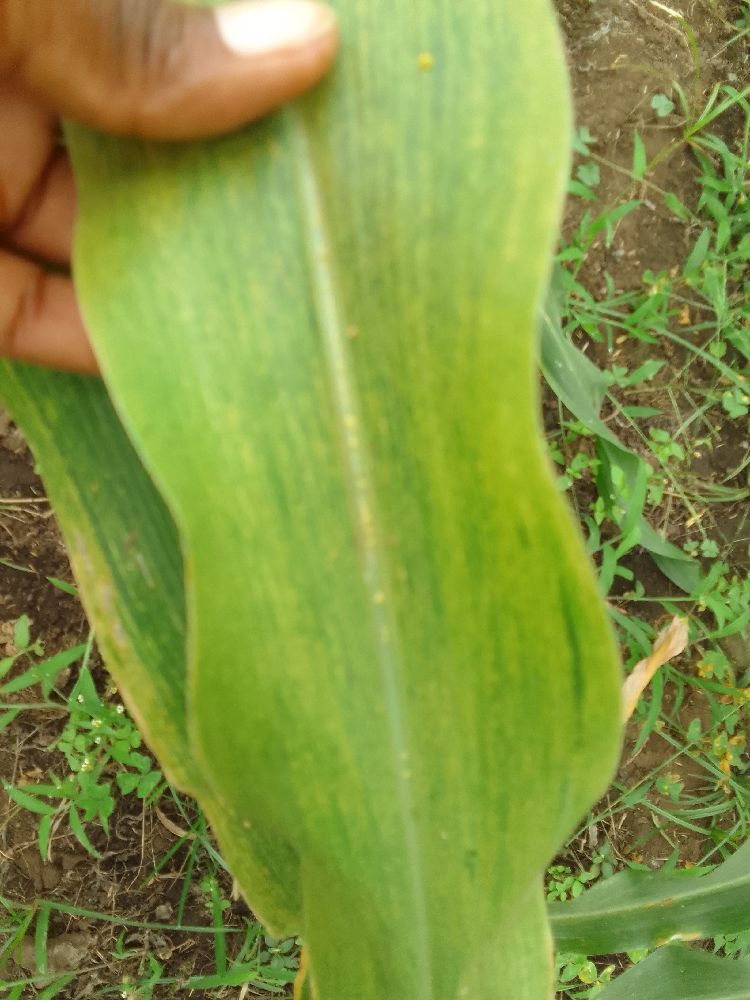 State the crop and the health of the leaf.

maize, maize lethal necrosis
